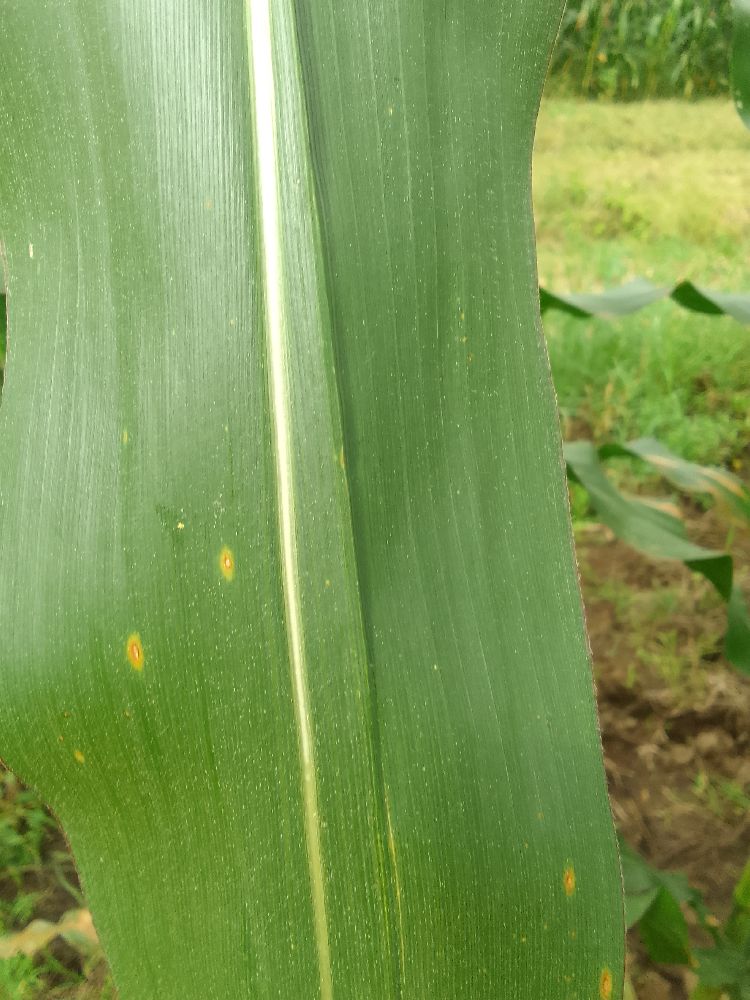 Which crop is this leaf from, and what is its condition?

maize, healthy
